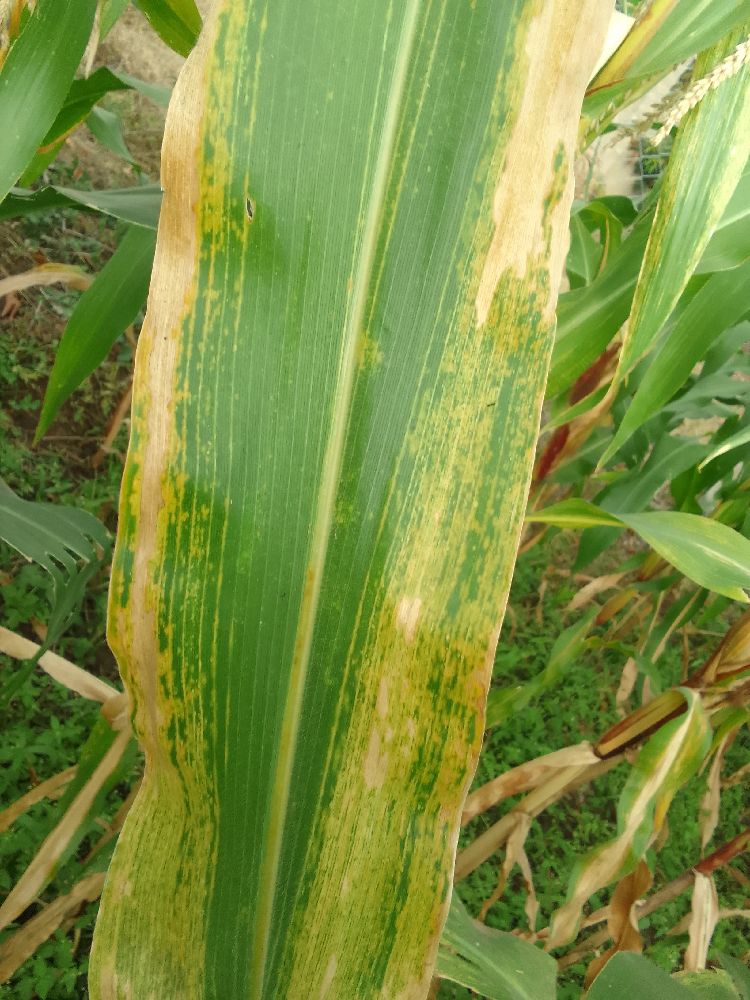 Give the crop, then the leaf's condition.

maize, maize lethal necrosis
